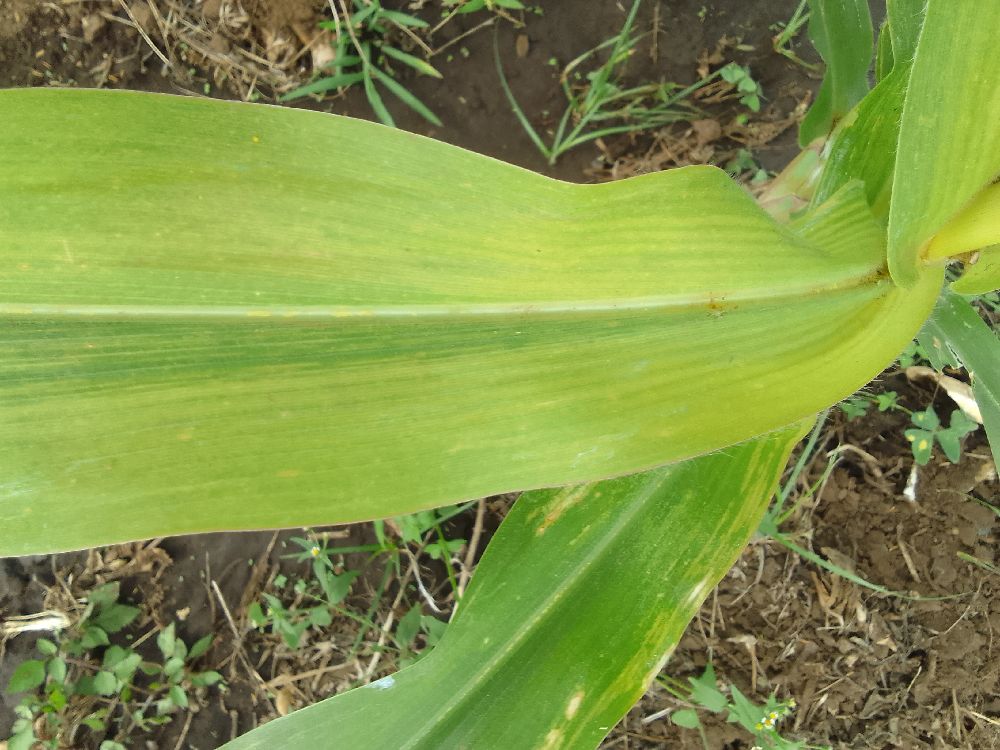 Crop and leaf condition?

maize, maize lethal necrosis
